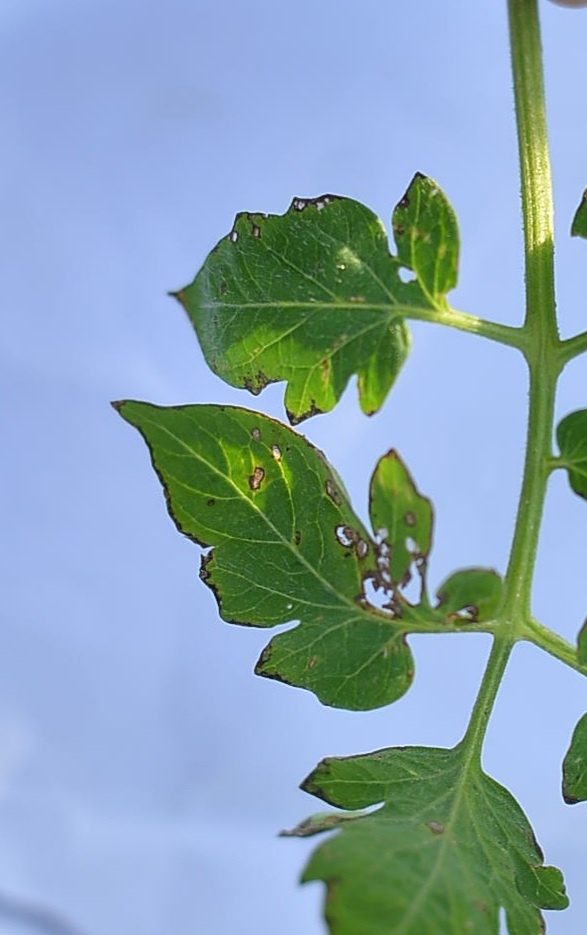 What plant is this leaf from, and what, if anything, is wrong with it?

tomato, infected
